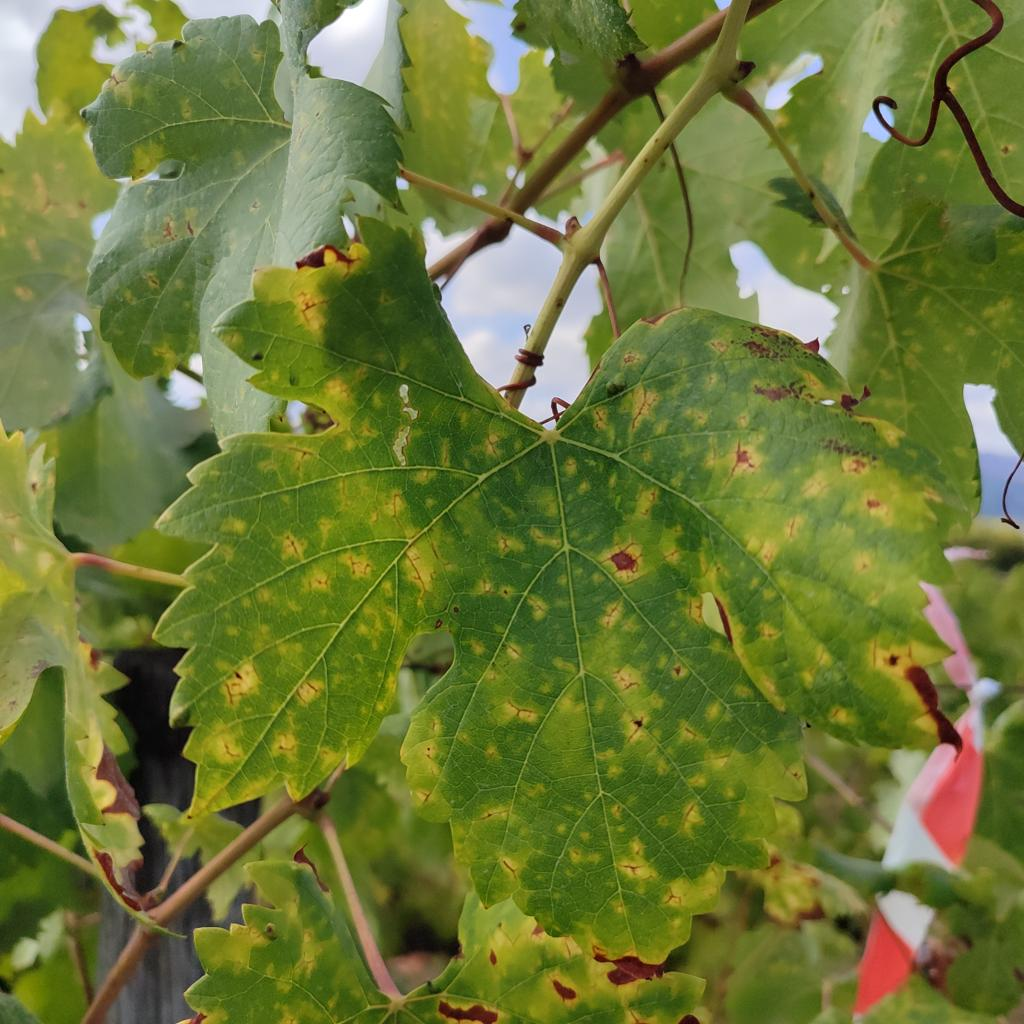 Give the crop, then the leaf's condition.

grapevine, esca complex
